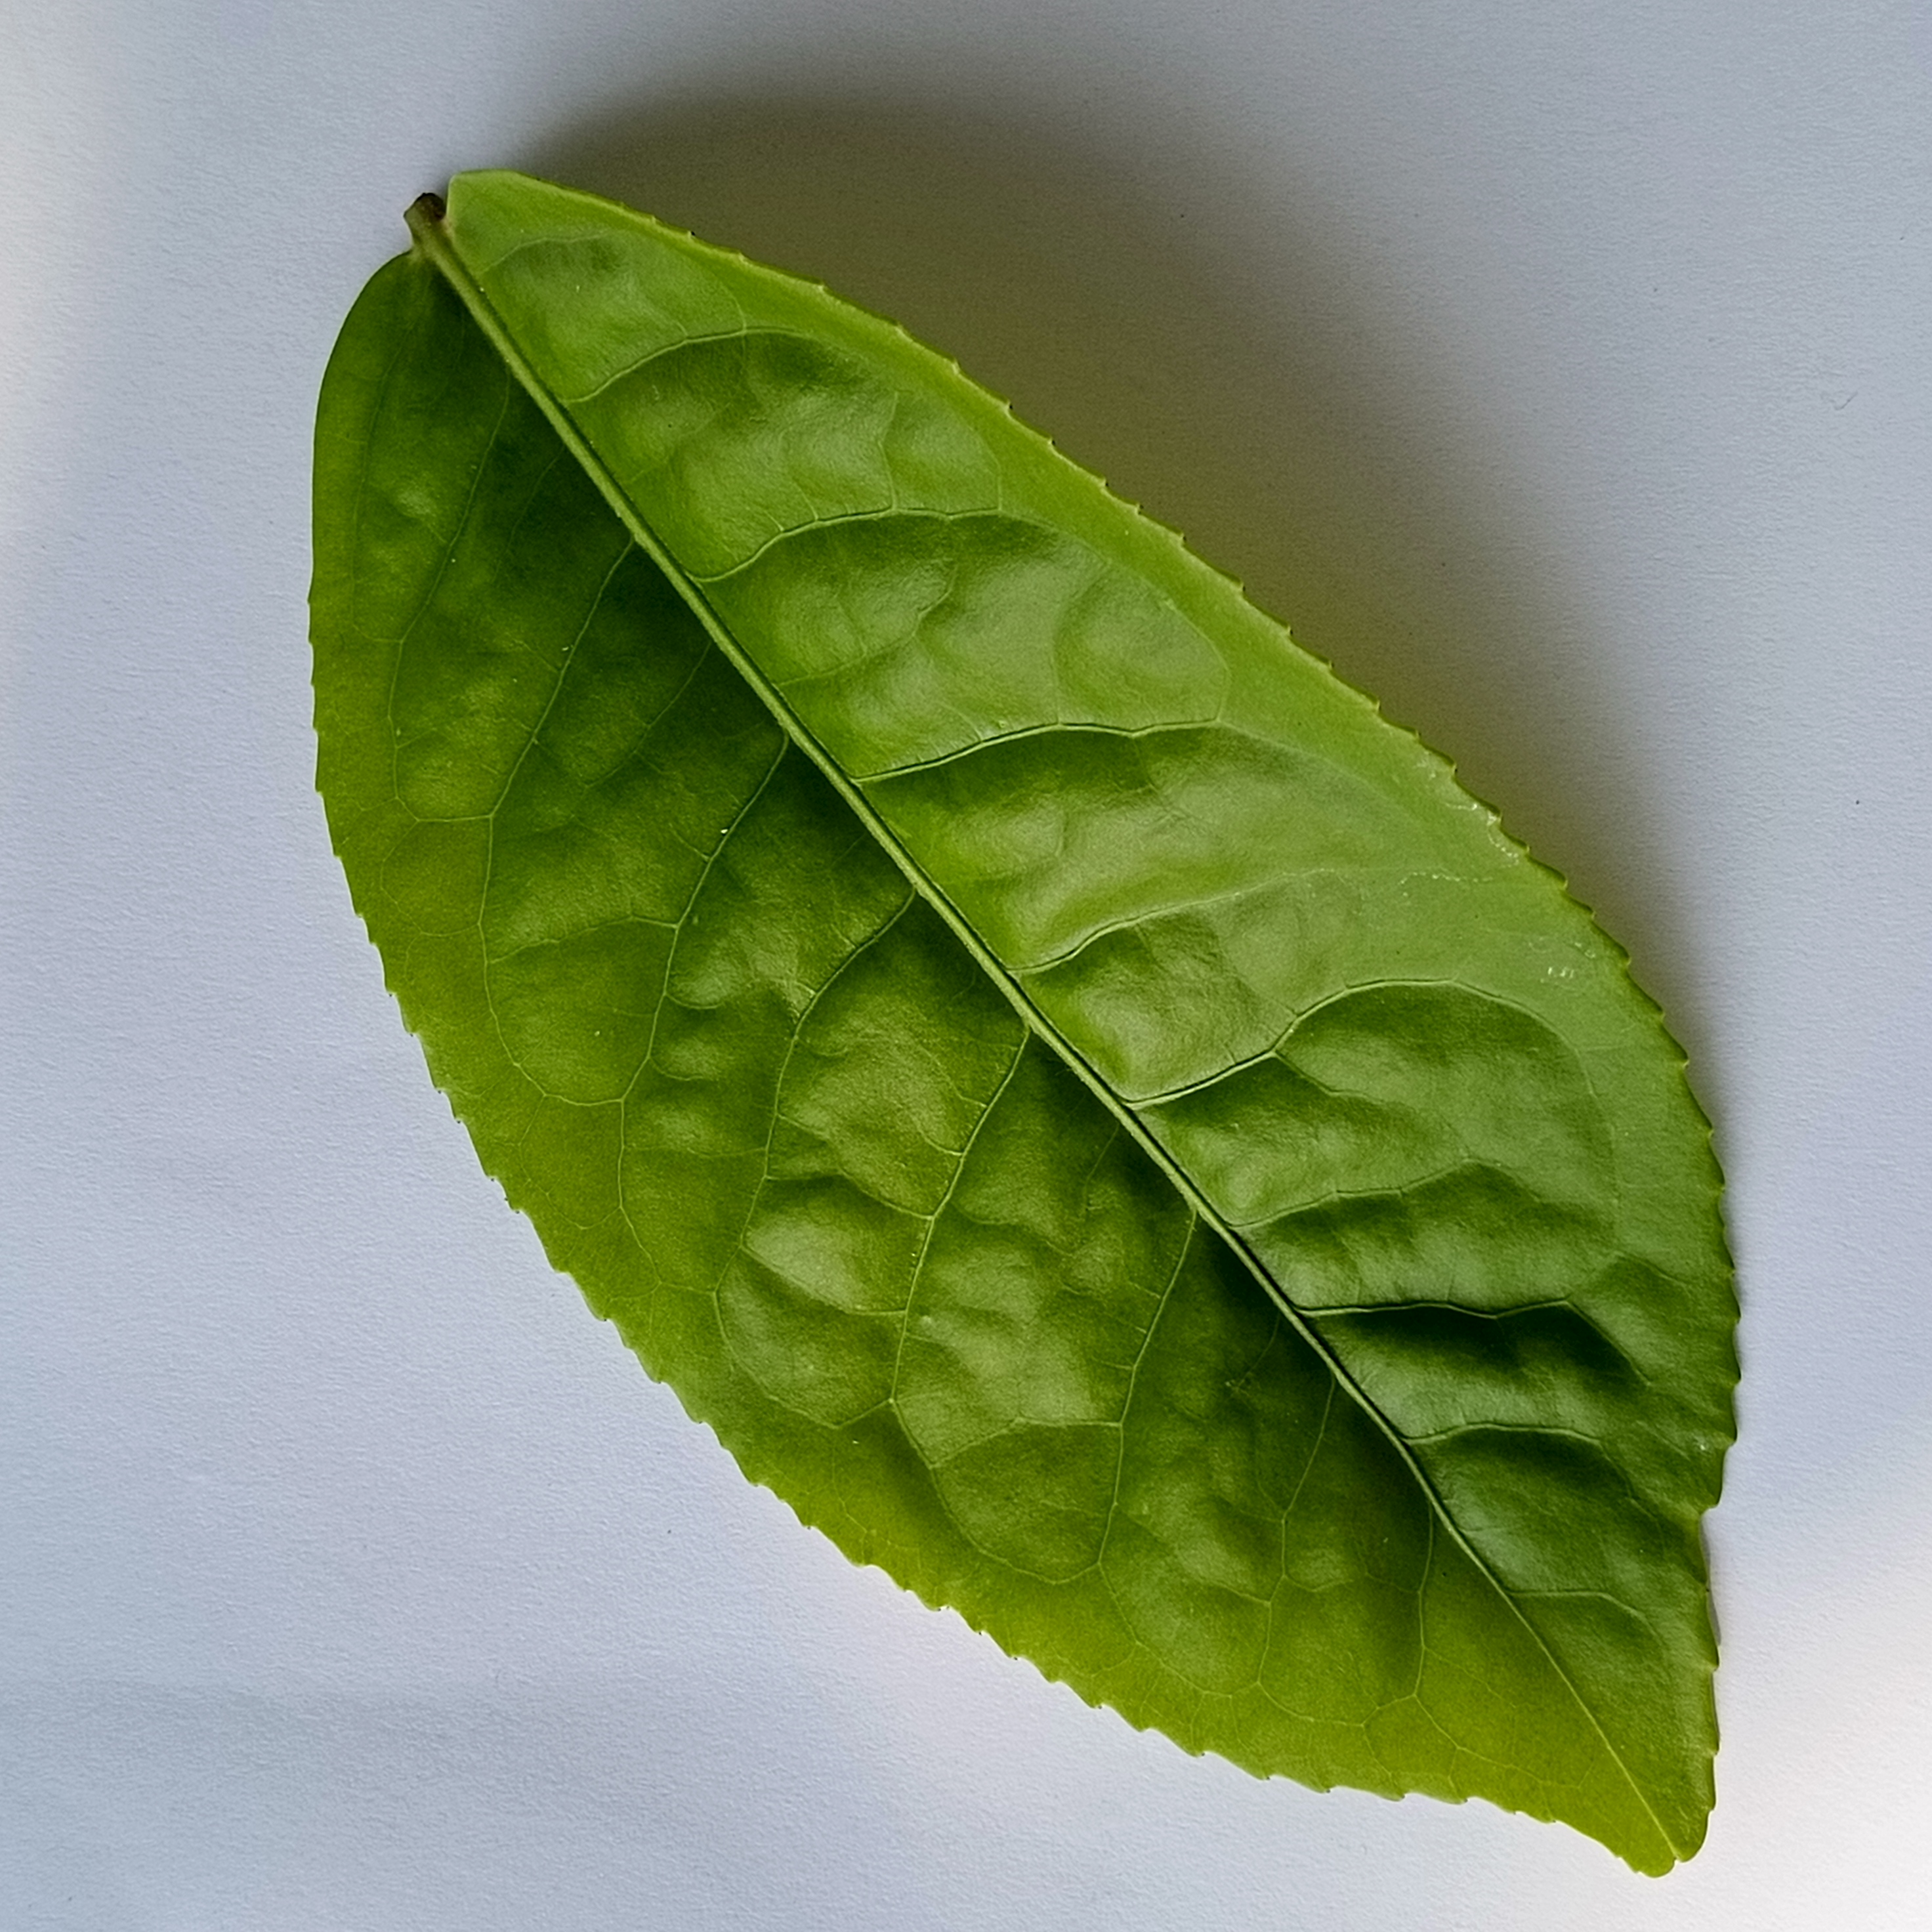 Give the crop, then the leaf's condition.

tea, healthy
